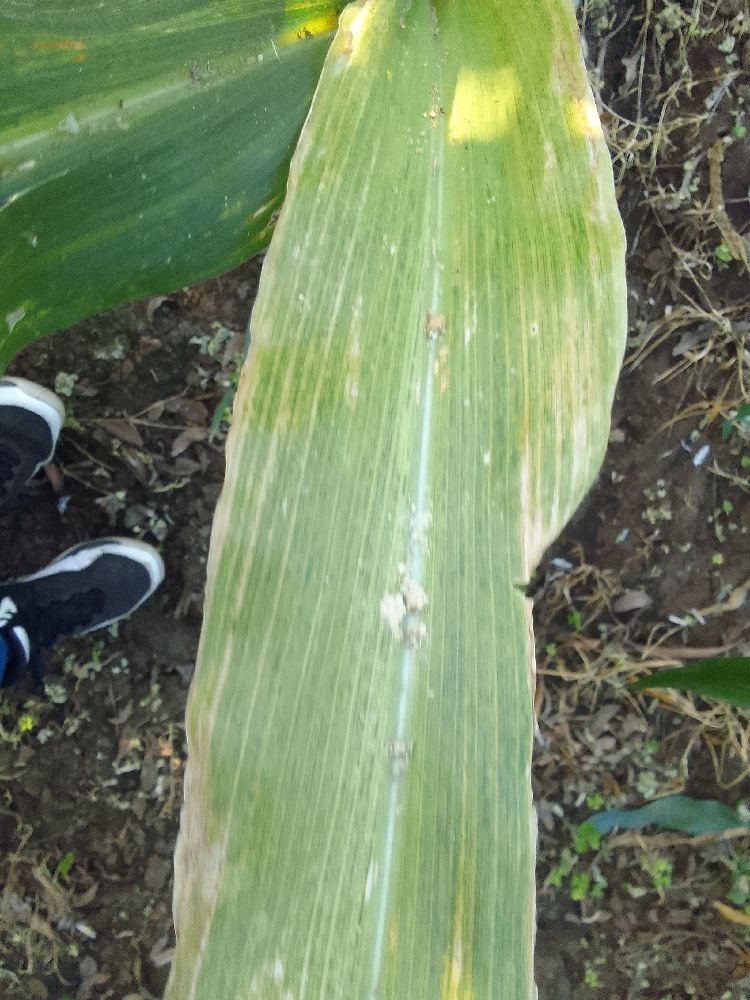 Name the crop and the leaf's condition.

maize, maize lethal necrosis
